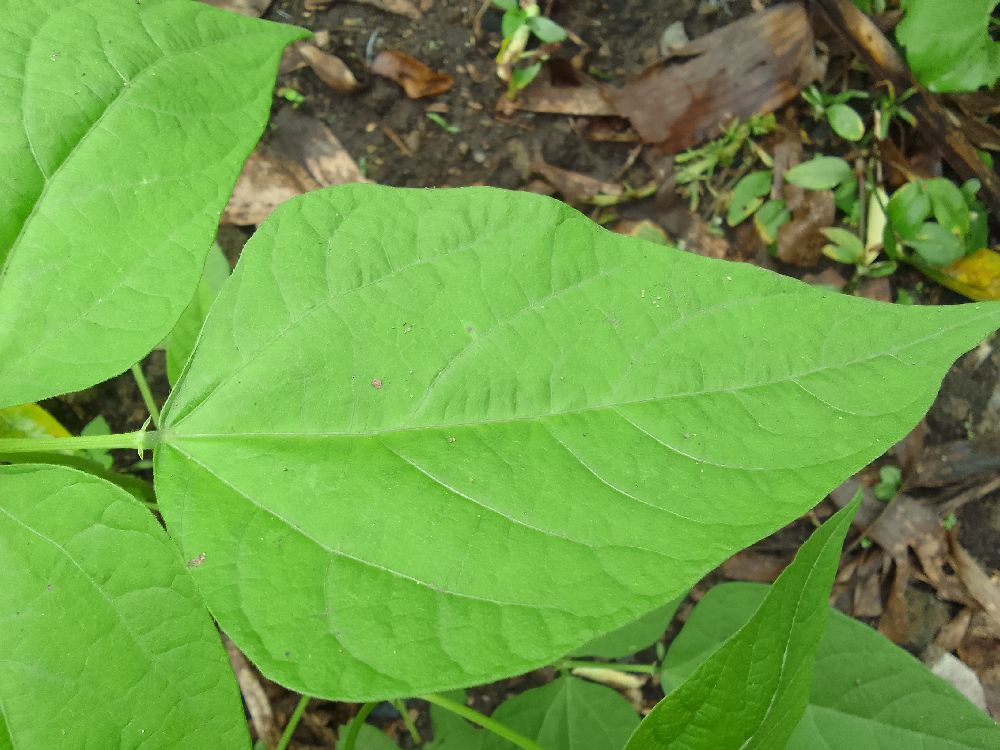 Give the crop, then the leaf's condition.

common bean, healthy
